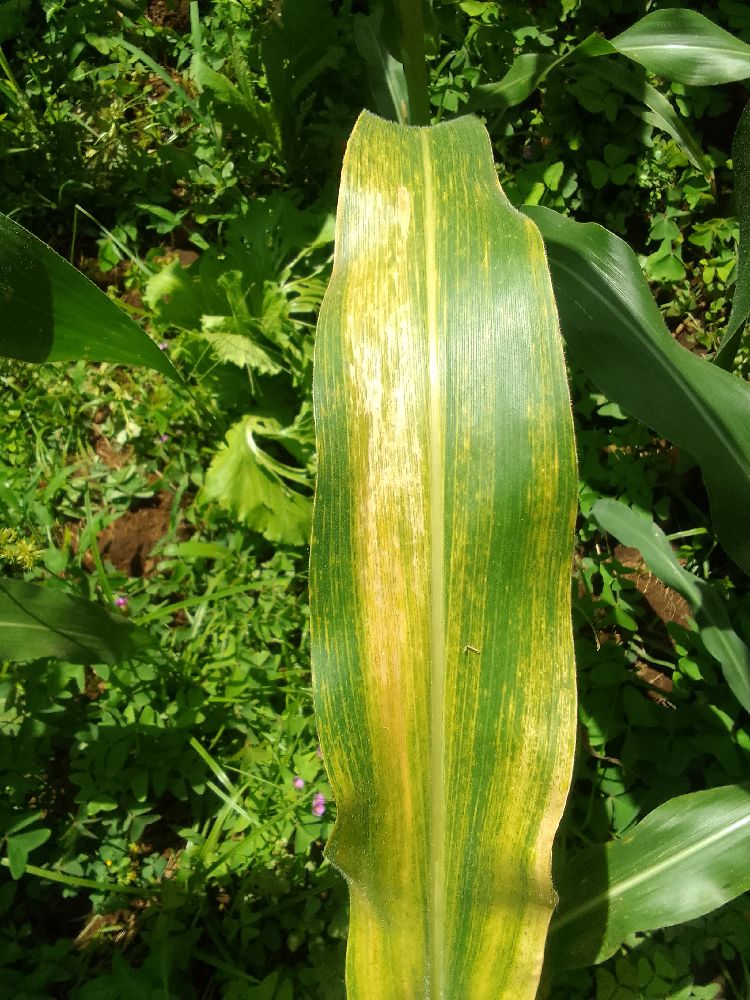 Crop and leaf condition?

maize, maize lethal necrosis
